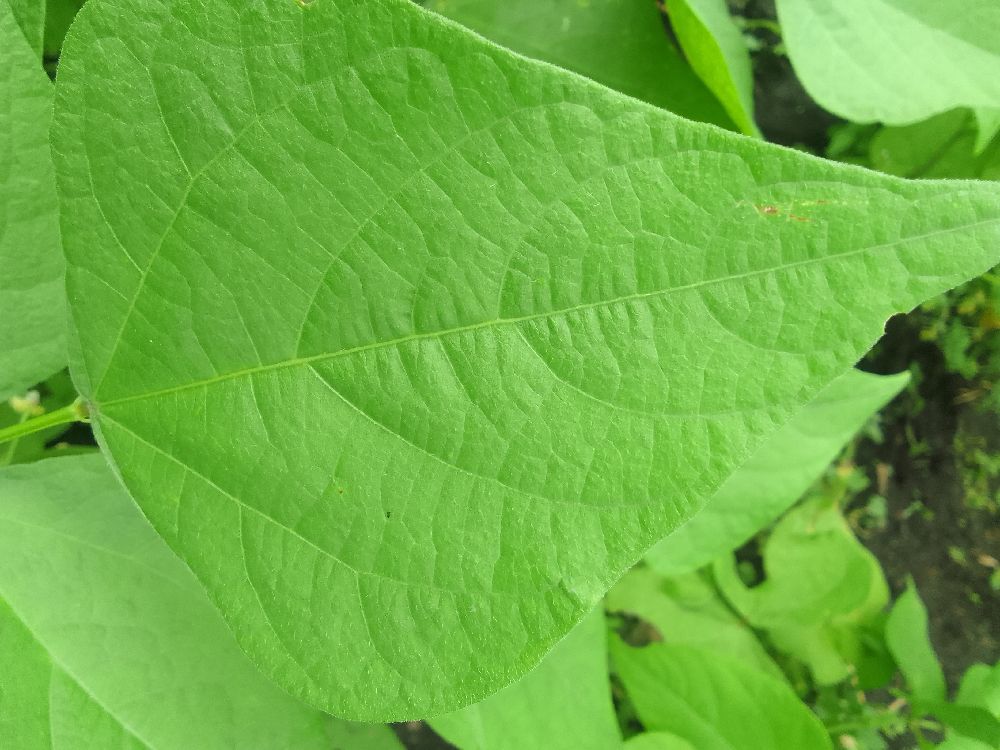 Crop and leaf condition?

common bean, healthy
